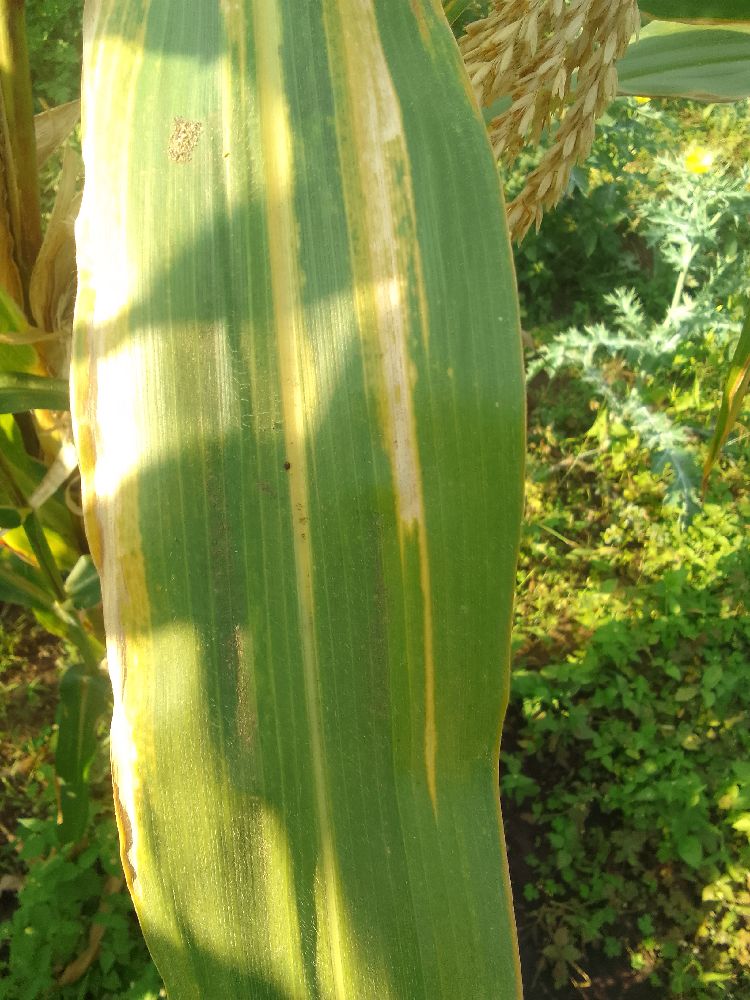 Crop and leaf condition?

maize, maize lethal necrosis
